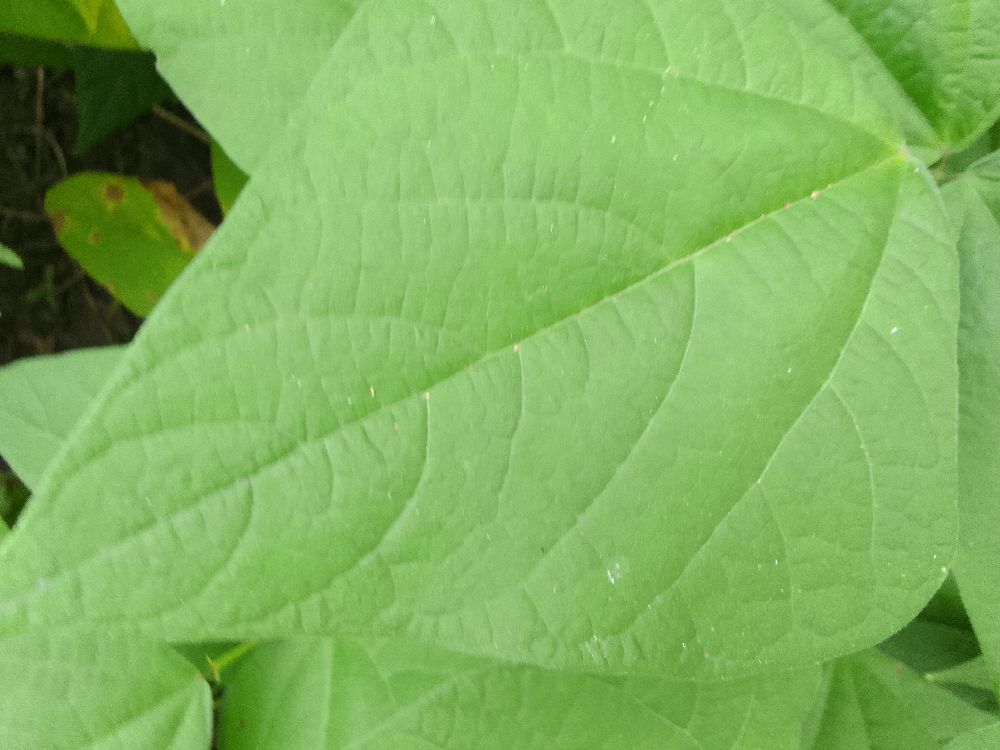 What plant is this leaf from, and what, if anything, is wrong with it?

common bean, healthy
